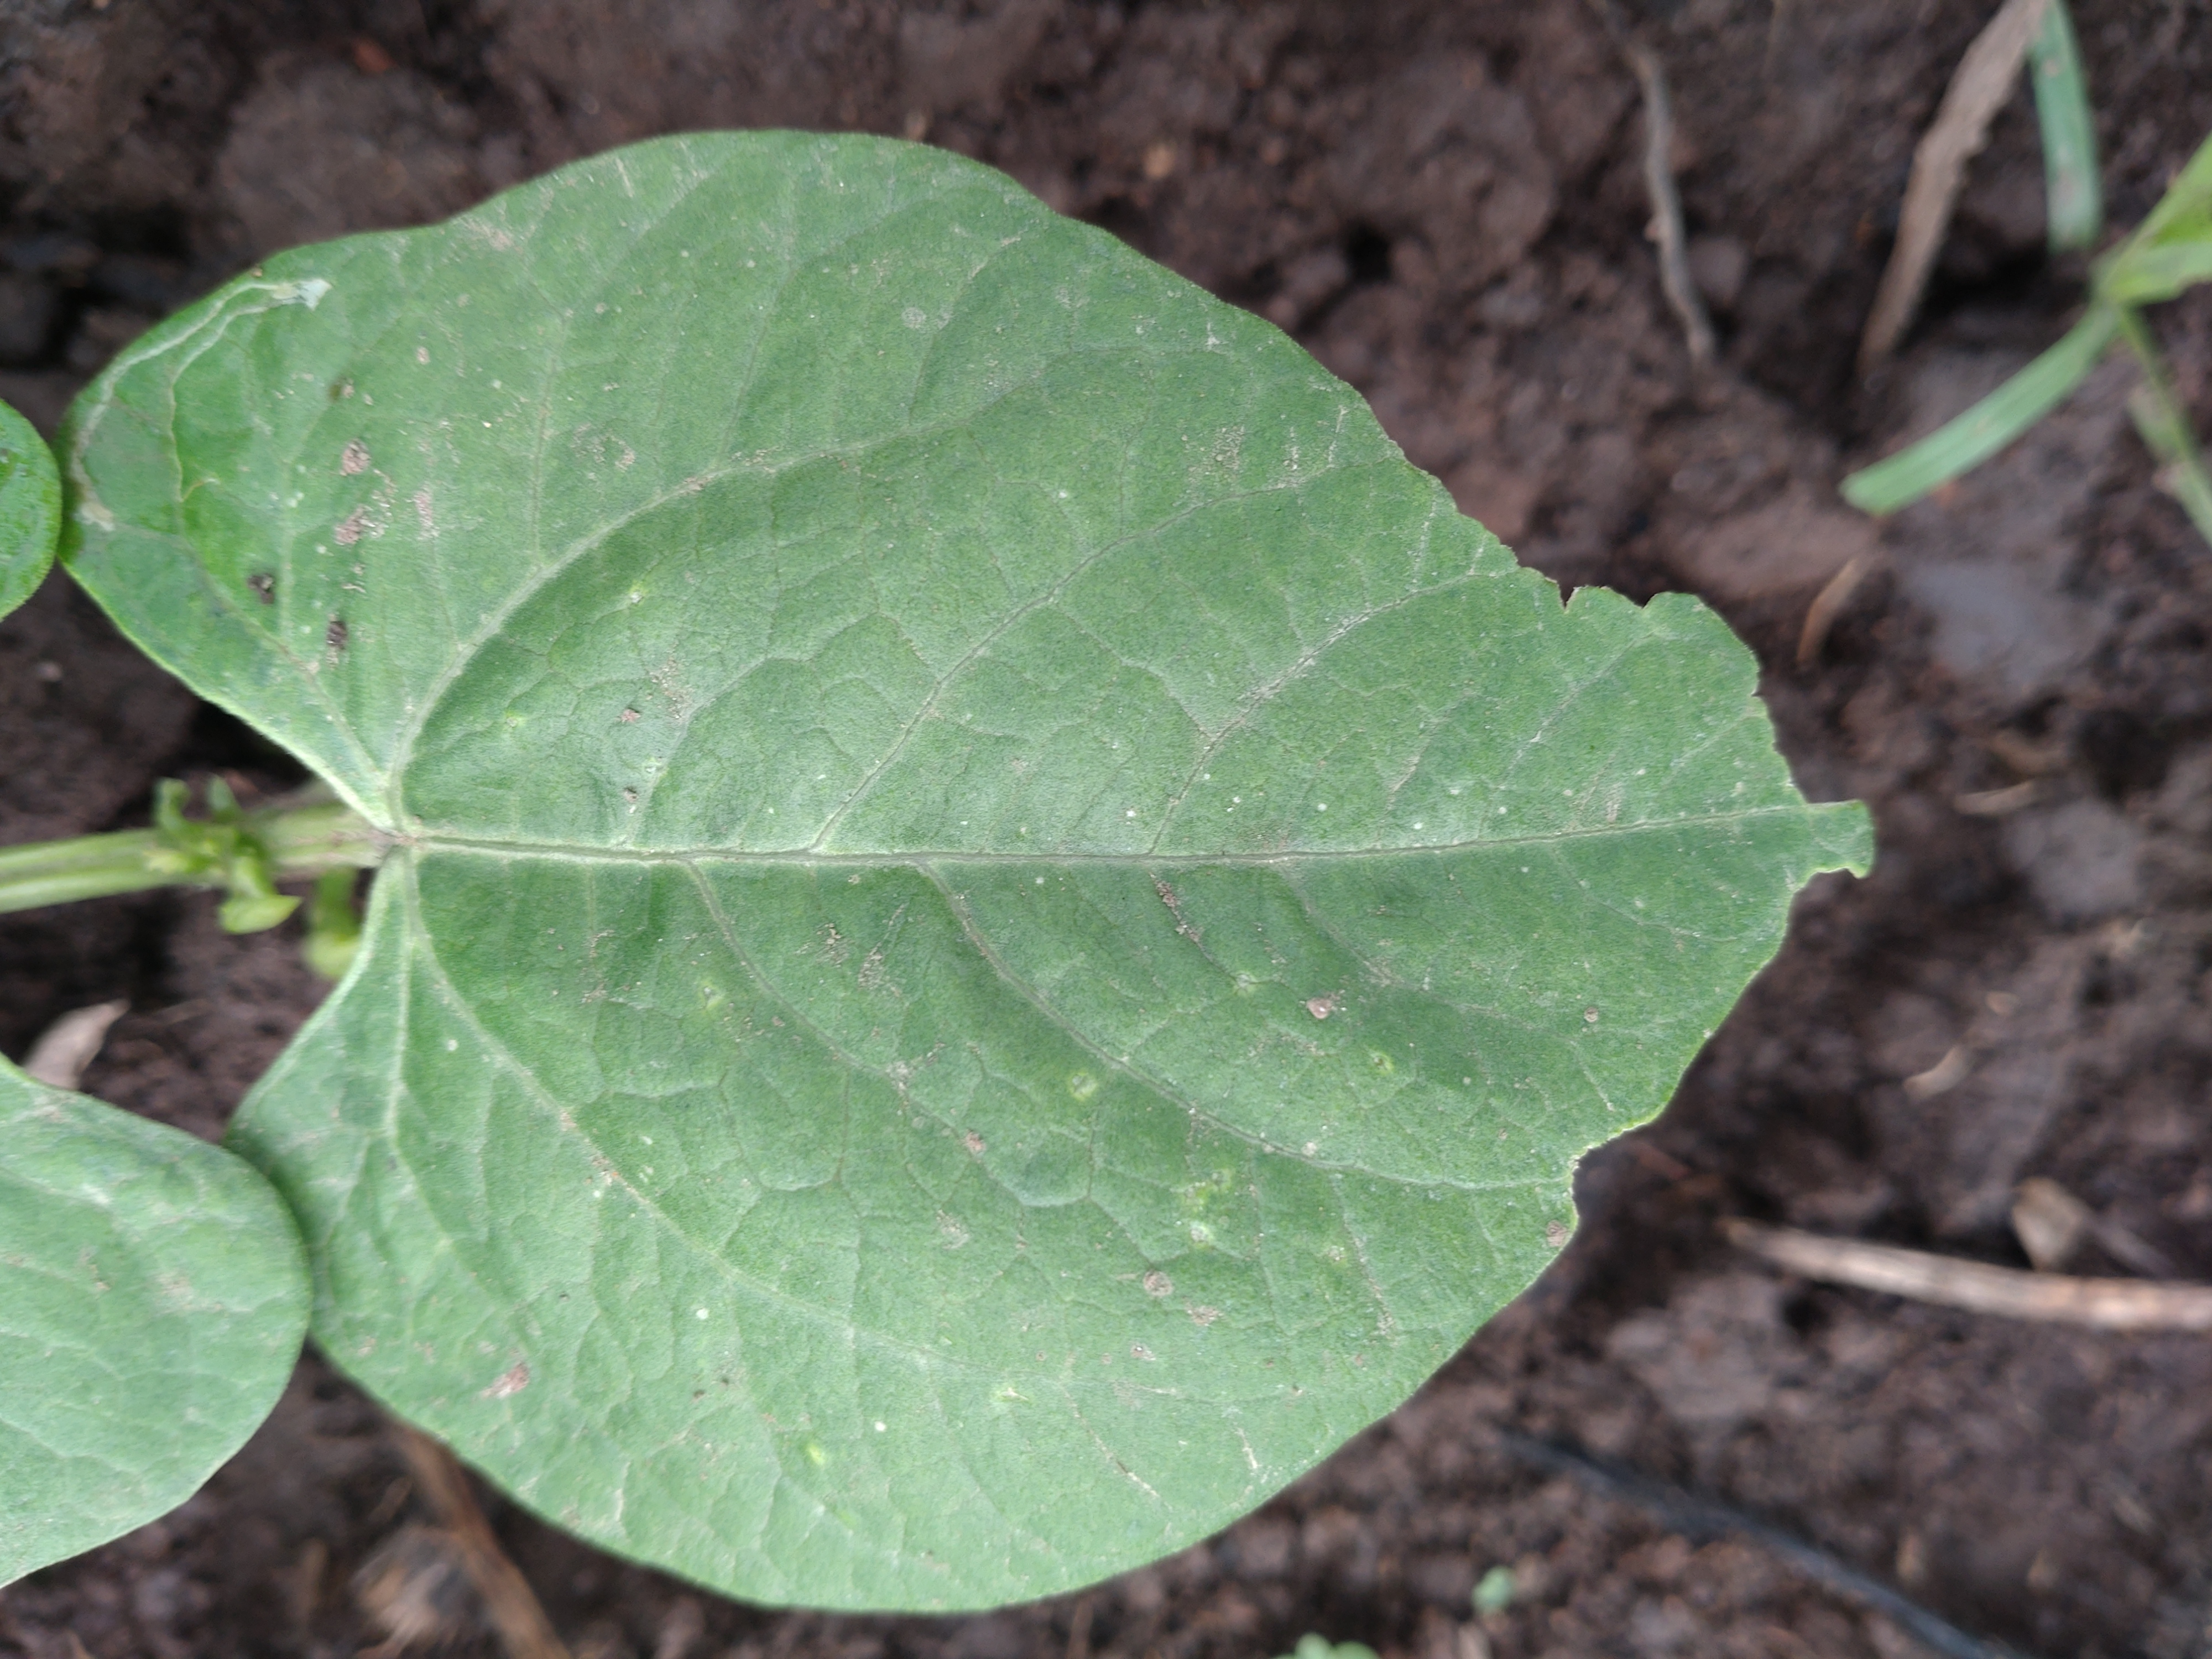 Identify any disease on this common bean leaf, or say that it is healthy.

healthy
